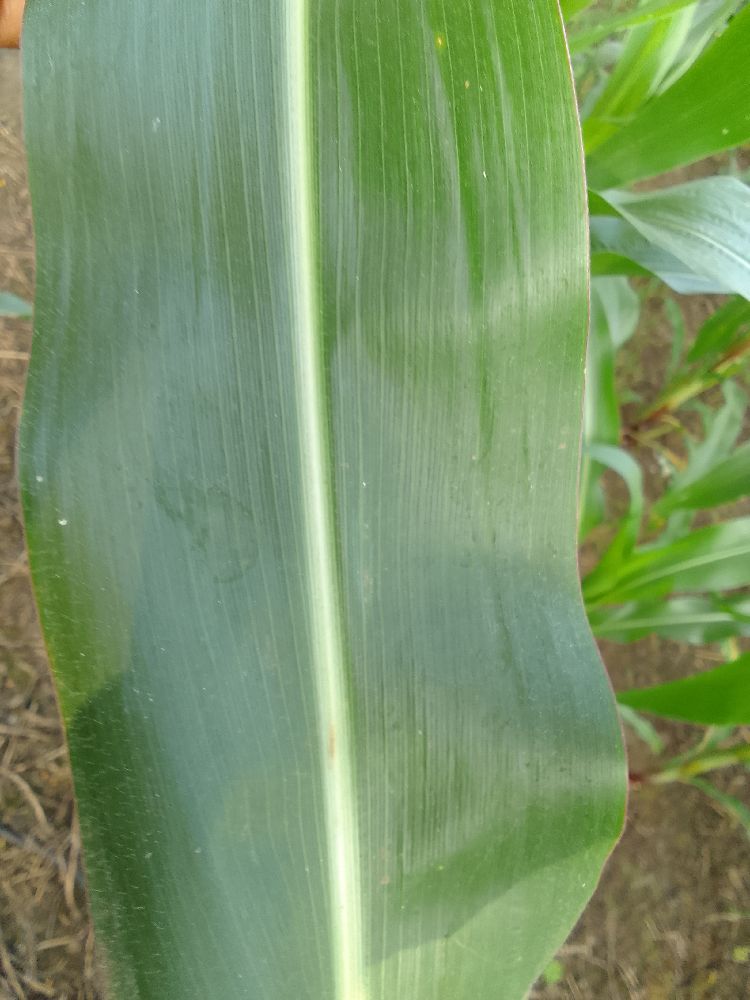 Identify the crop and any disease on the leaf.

maize, healthy
